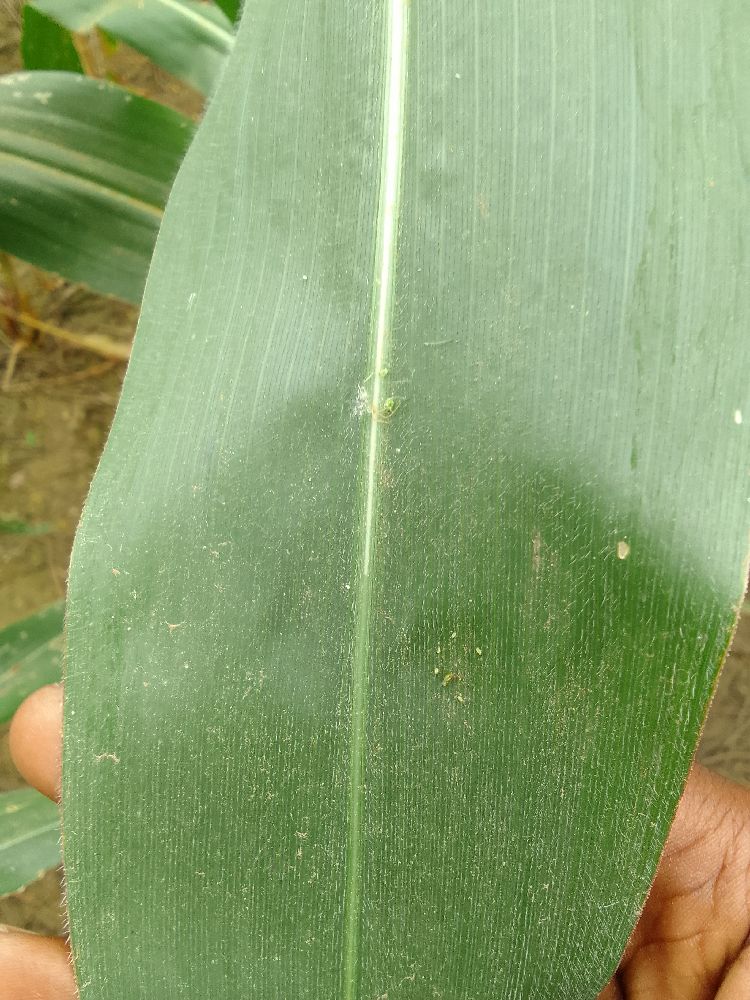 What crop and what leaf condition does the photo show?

maize, healthy
